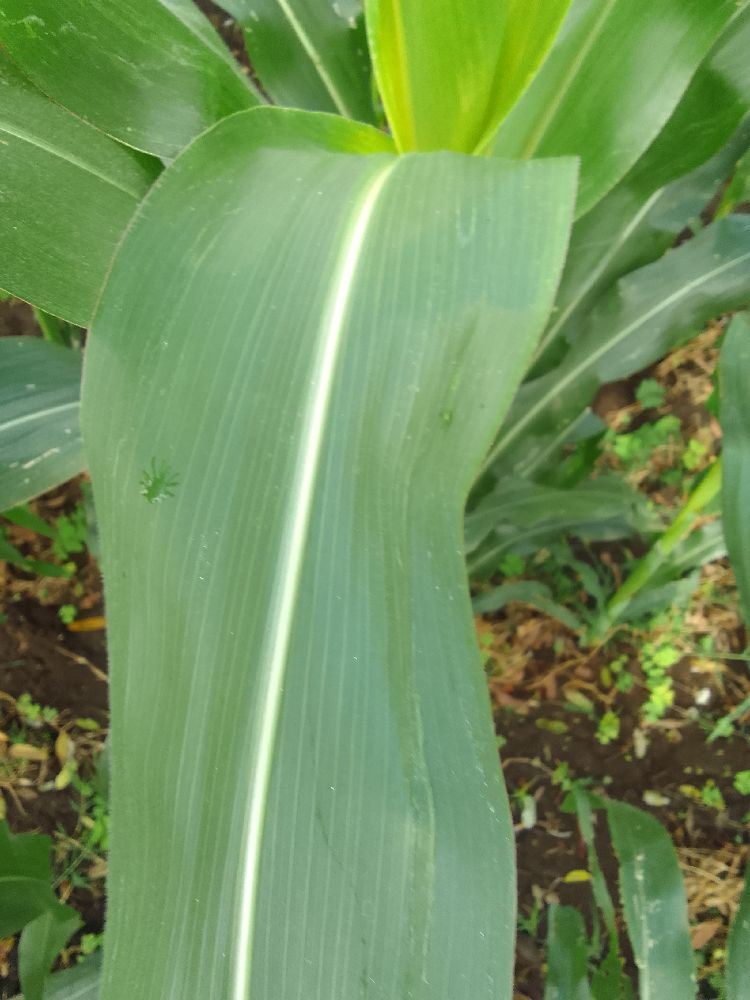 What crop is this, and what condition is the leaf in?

maize, healthy
